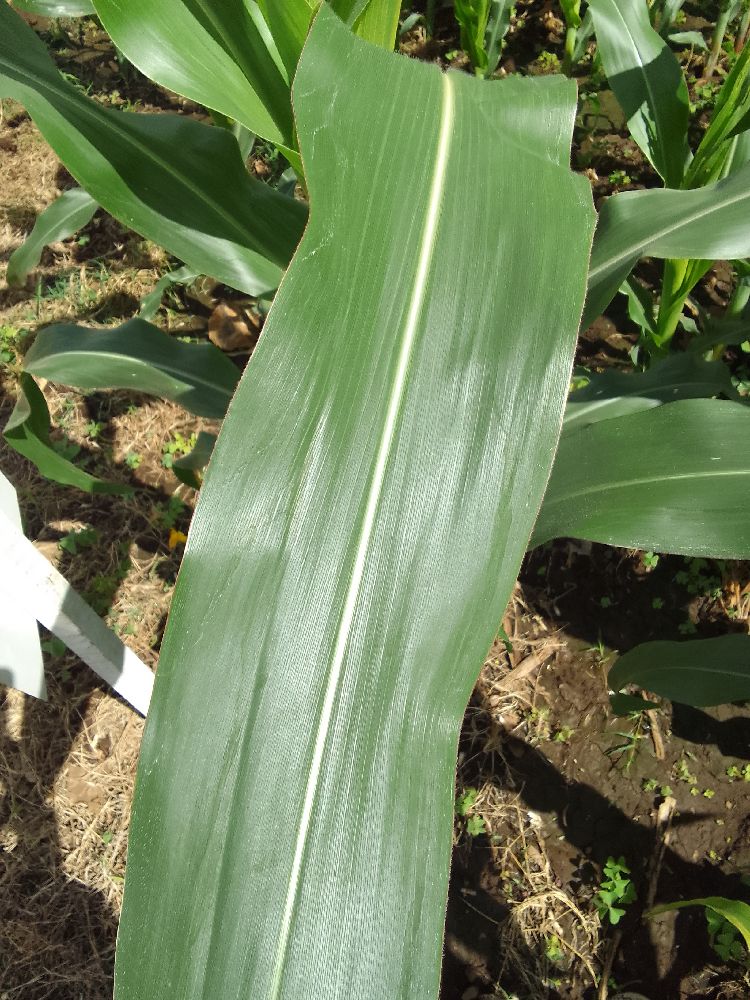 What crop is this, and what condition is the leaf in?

maize, healthy
